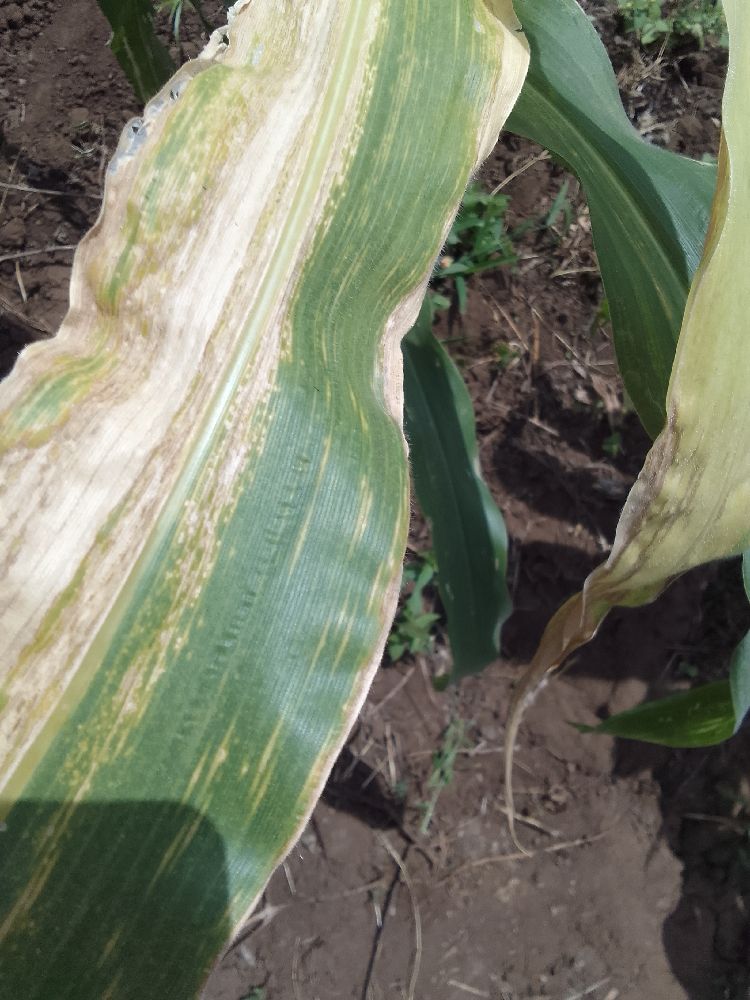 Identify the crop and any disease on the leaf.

maize, maize lethal necrosis
